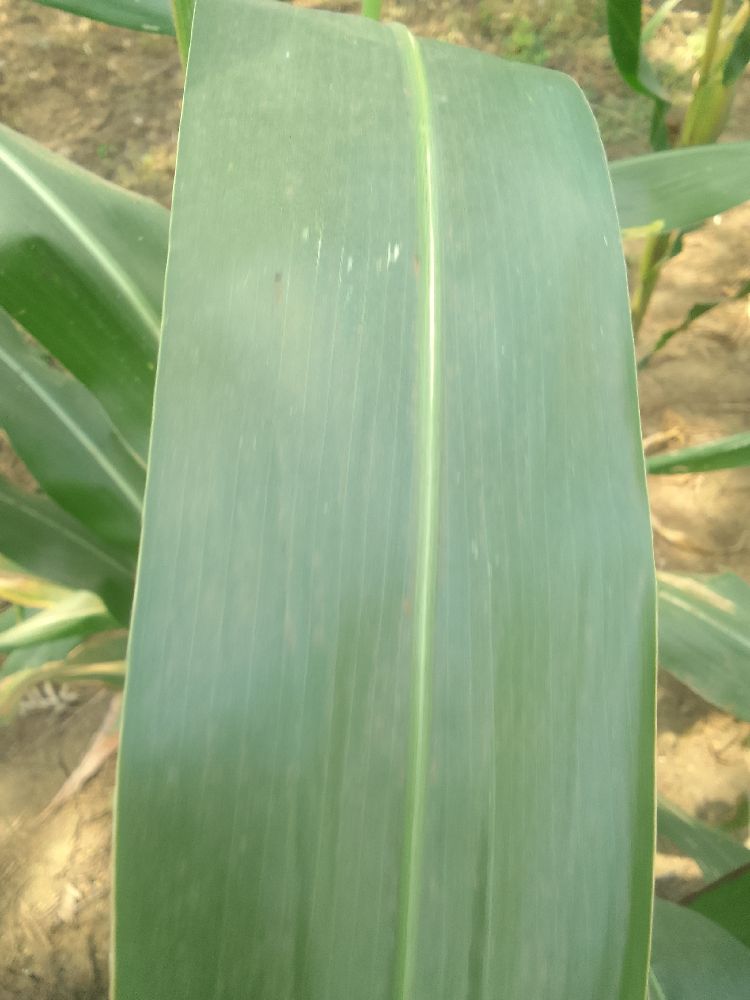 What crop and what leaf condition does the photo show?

maize, healthy
